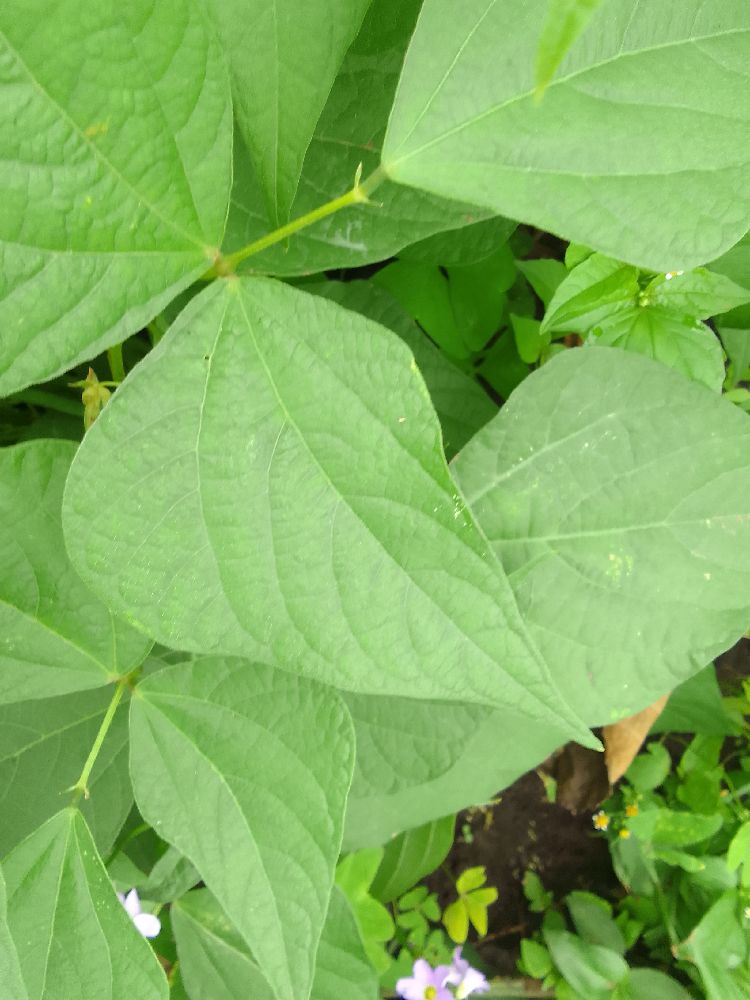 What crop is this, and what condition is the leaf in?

common bean, healthy
